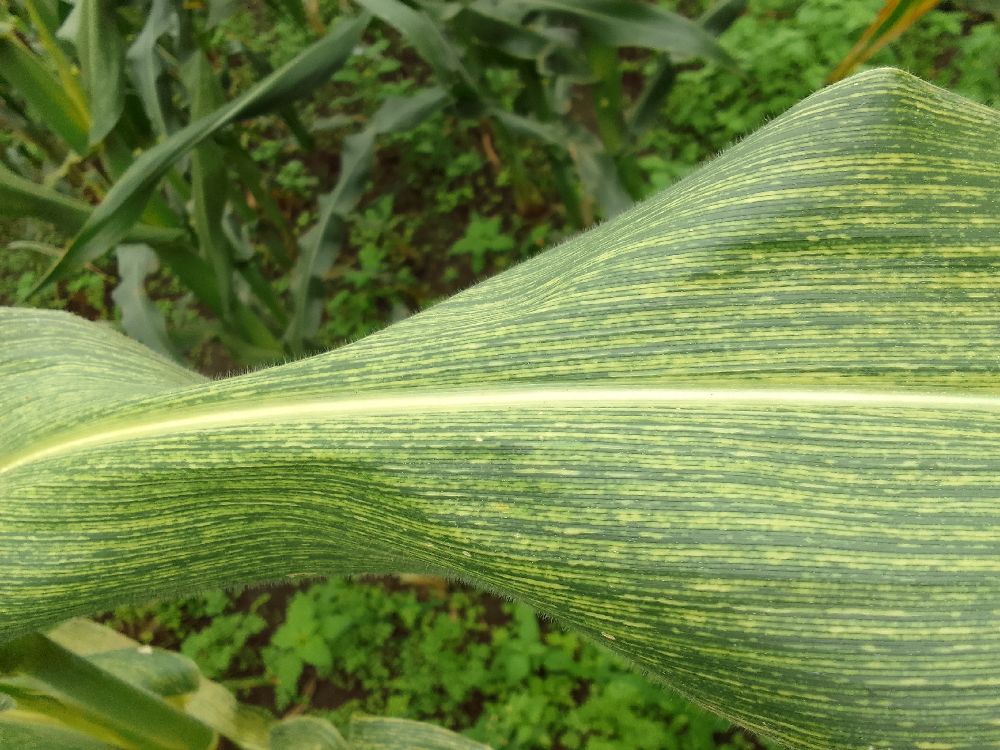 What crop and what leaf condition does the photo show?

maize, maize streak virus
